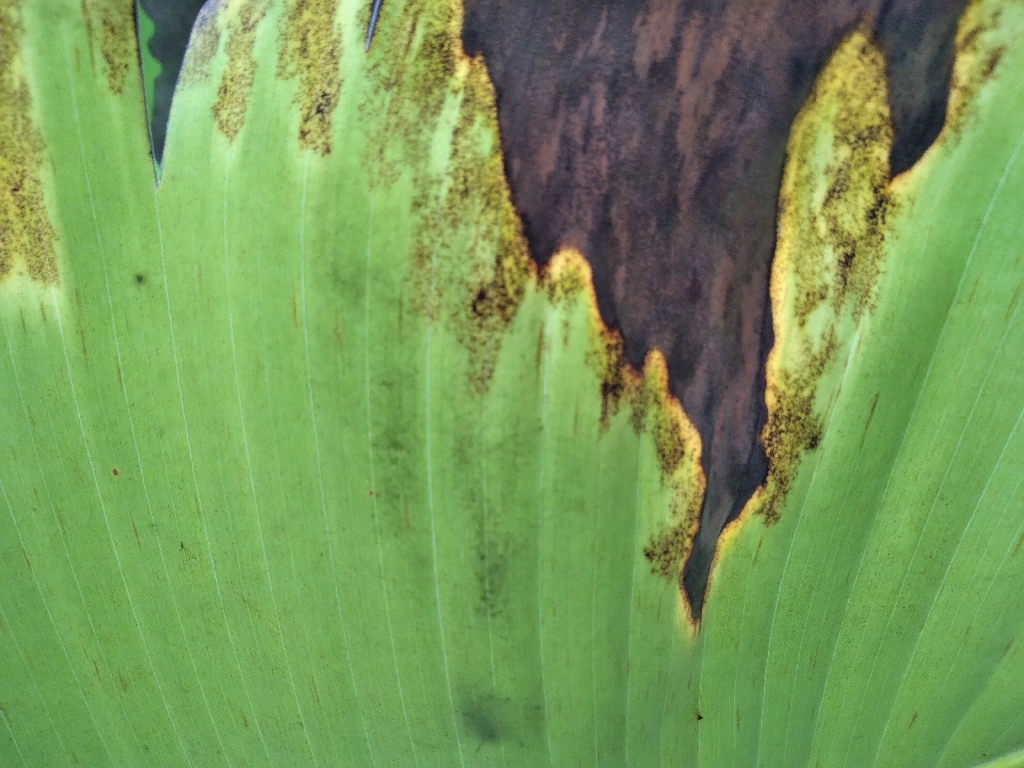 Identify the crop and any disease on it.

banana, black sigatoka
